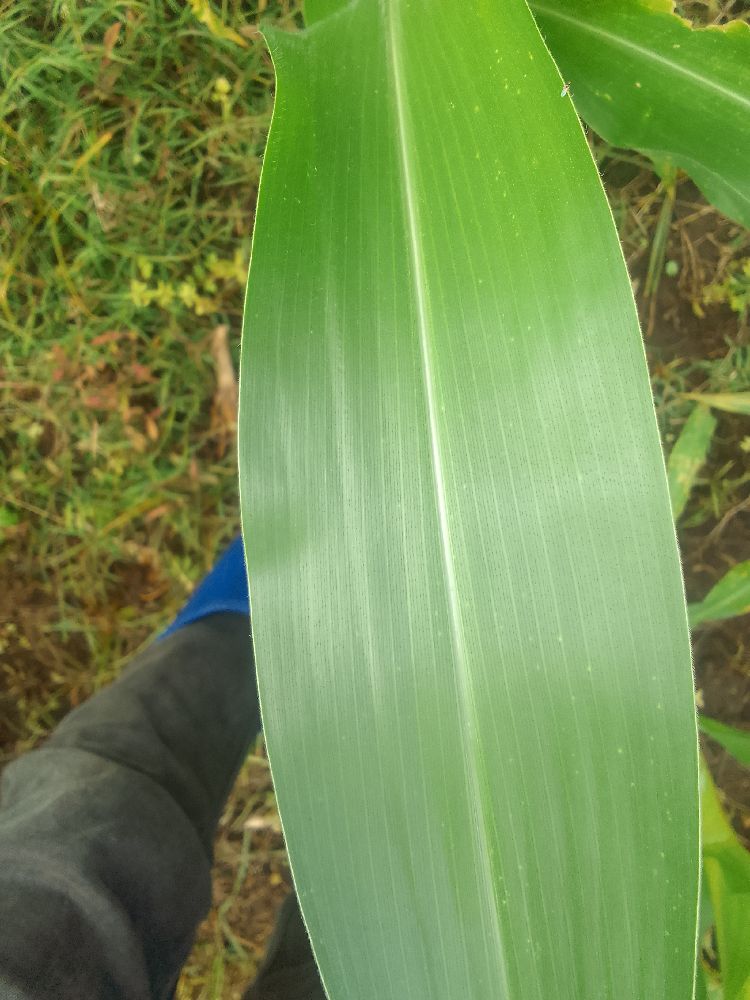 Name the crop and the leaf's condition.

maize, healthy
